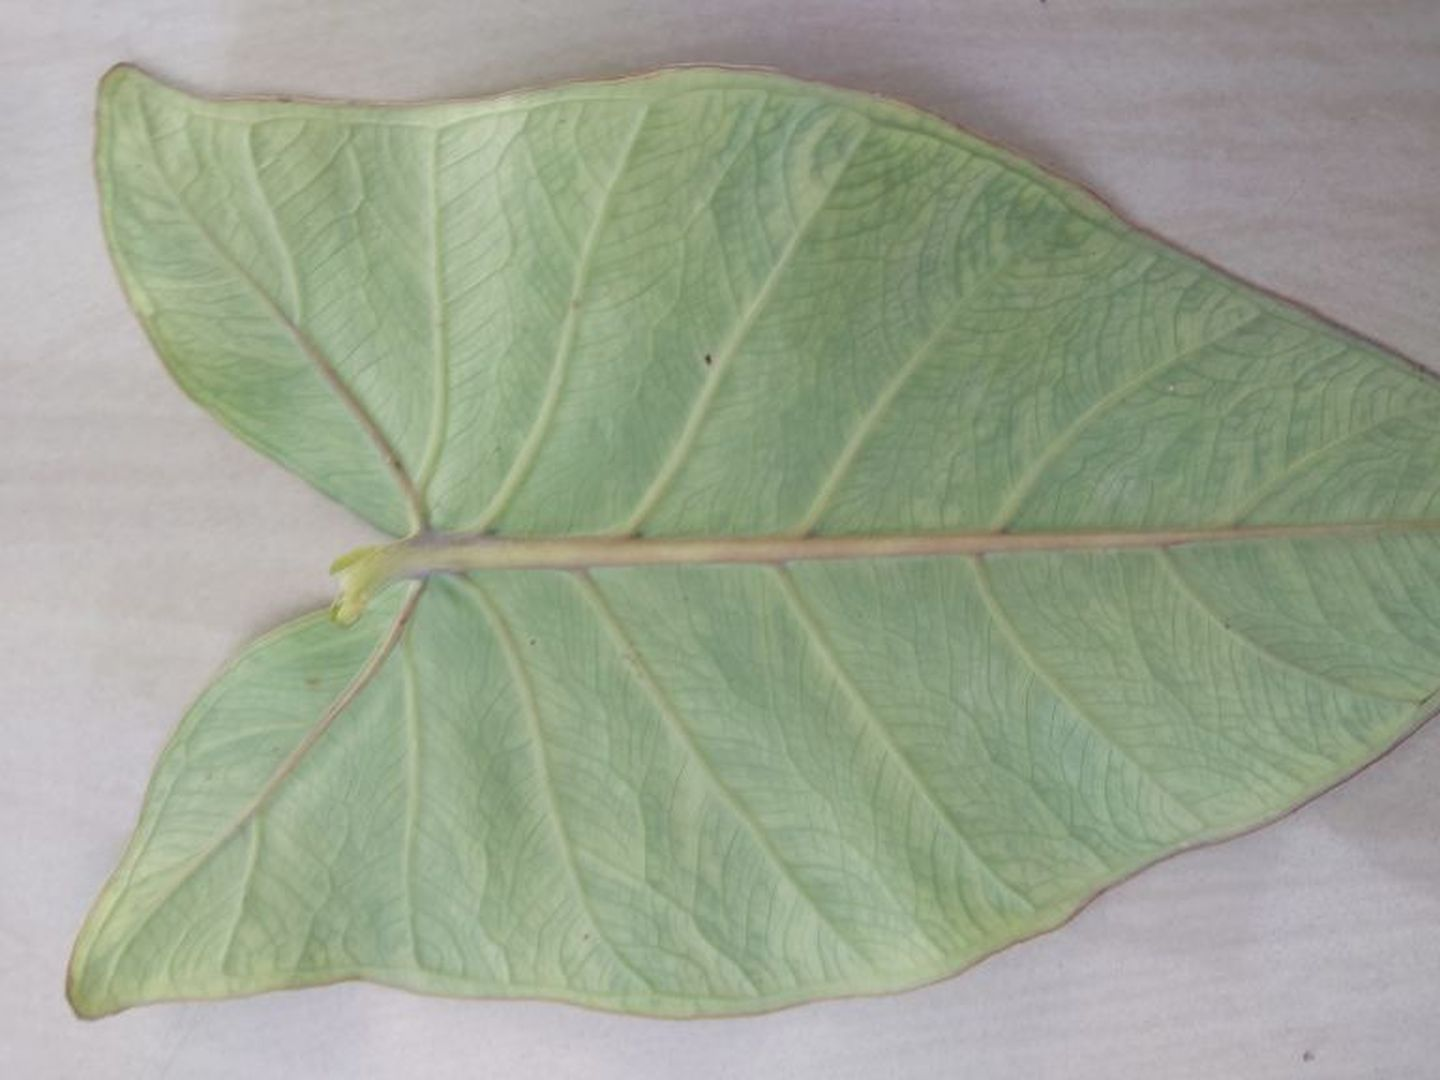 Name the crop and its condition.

taro, mosaic
